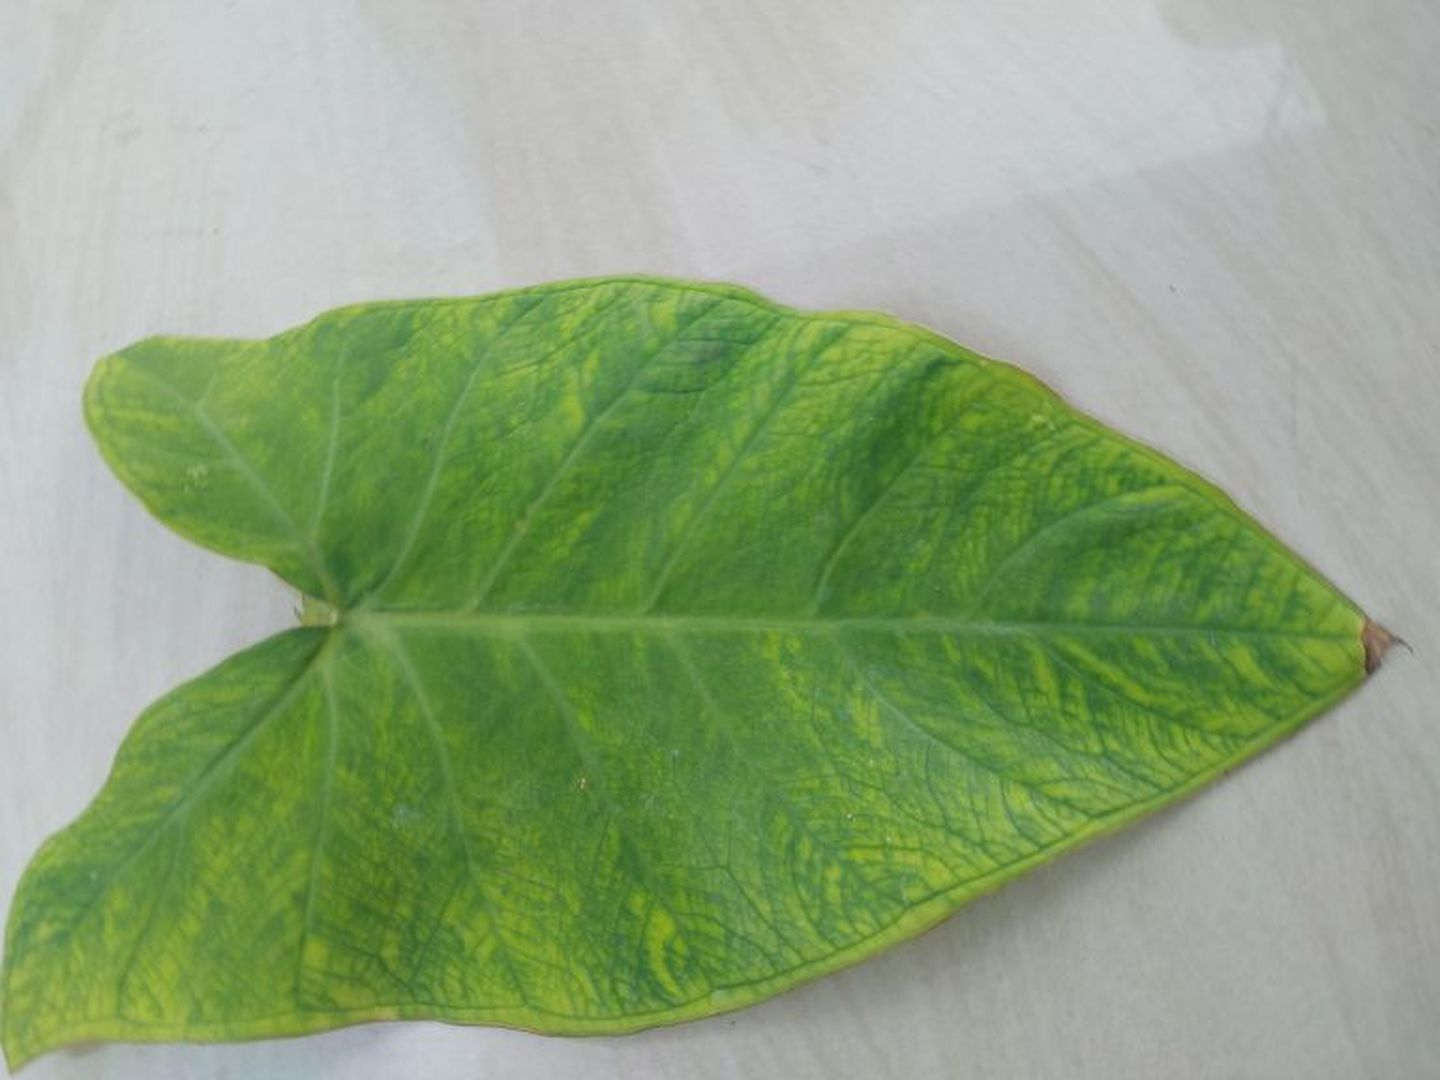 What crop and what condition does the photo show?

taro, mosaic
